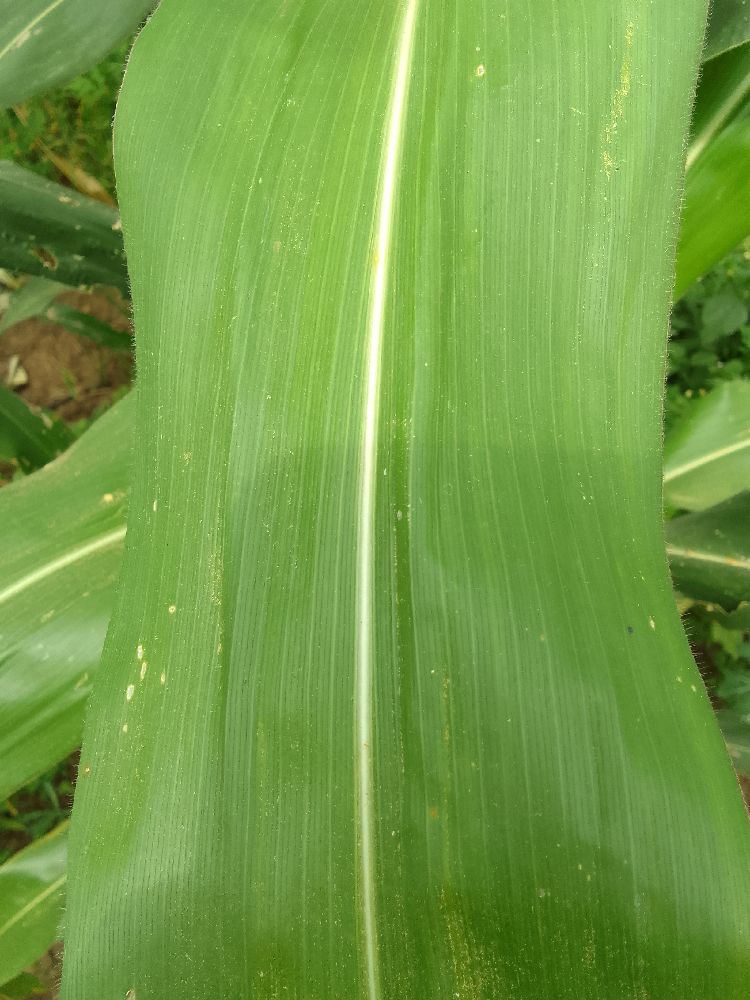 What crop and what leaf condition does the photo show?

maize, healthy
